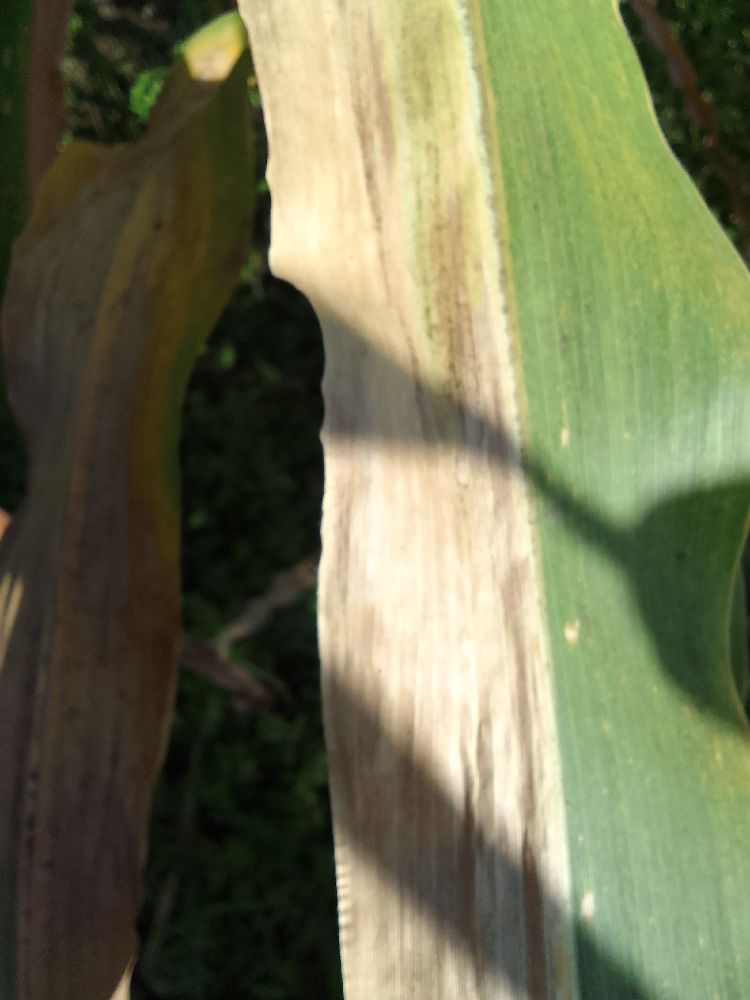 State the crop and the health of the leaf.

maize, maize lethal necrosis
